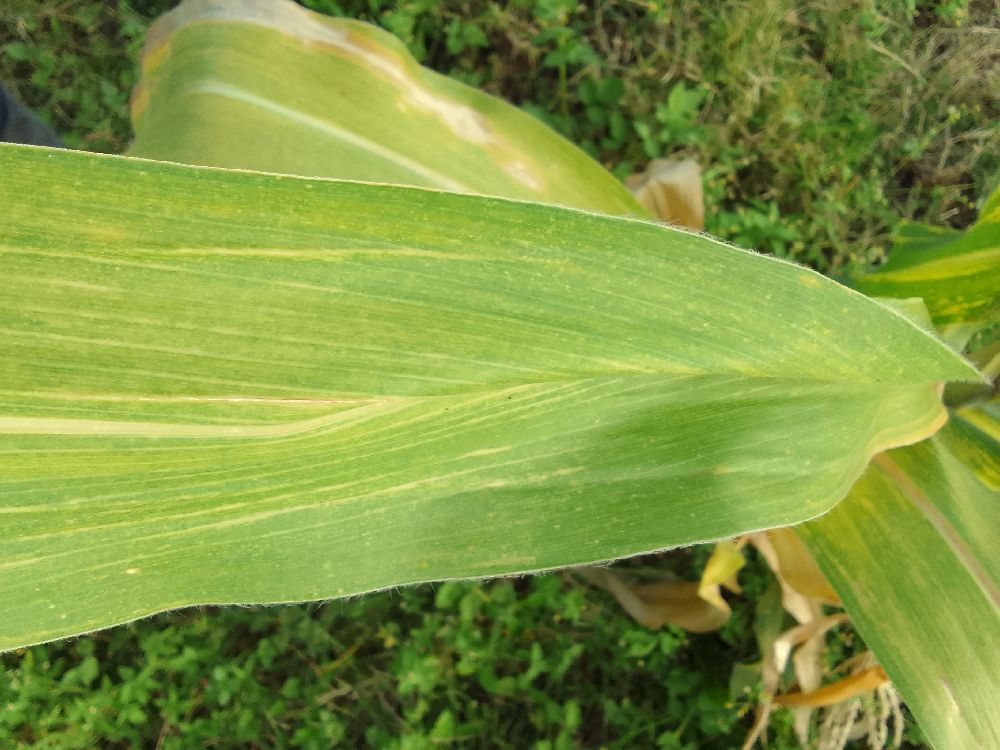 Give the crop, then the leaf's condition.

maize, maize lethal necrosis
